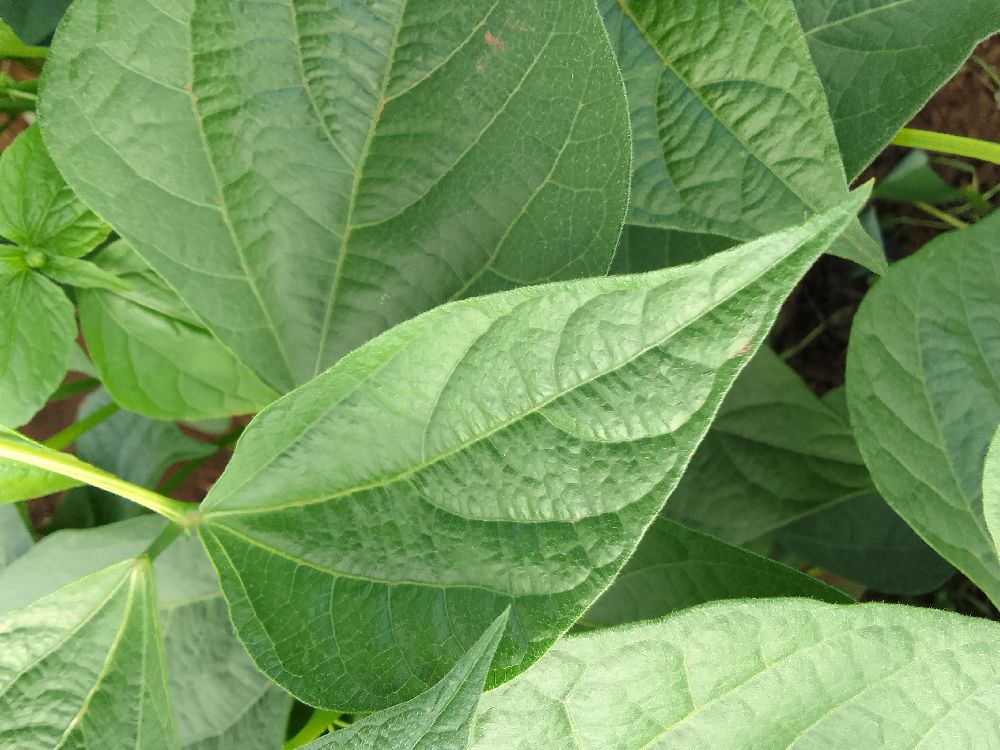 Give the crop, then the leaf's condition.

common bean, healthy
